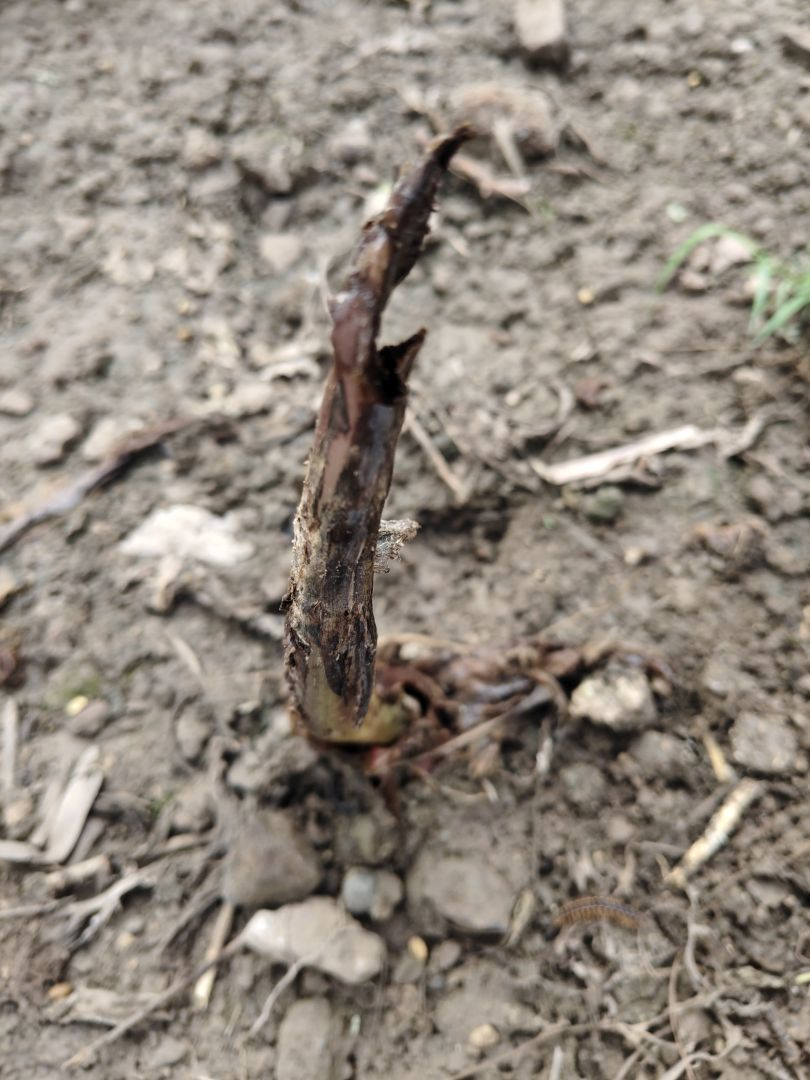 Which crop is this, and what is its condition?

taro, root rot
